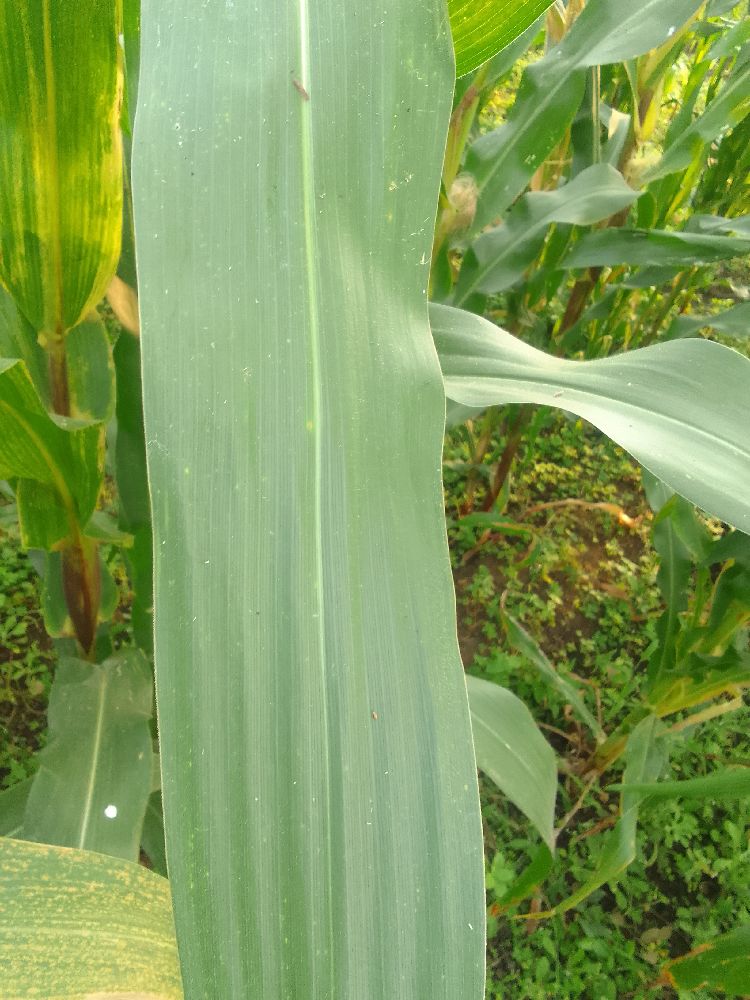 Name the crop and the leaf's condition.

maize, healthy
